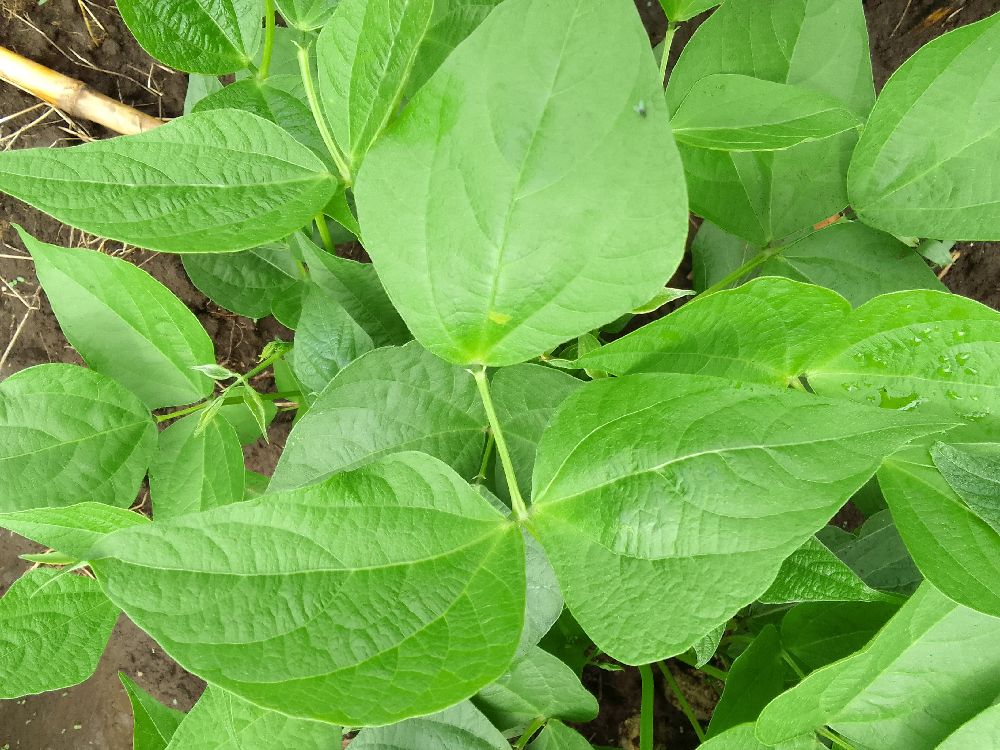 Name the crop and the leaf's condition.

common bean, healthy
